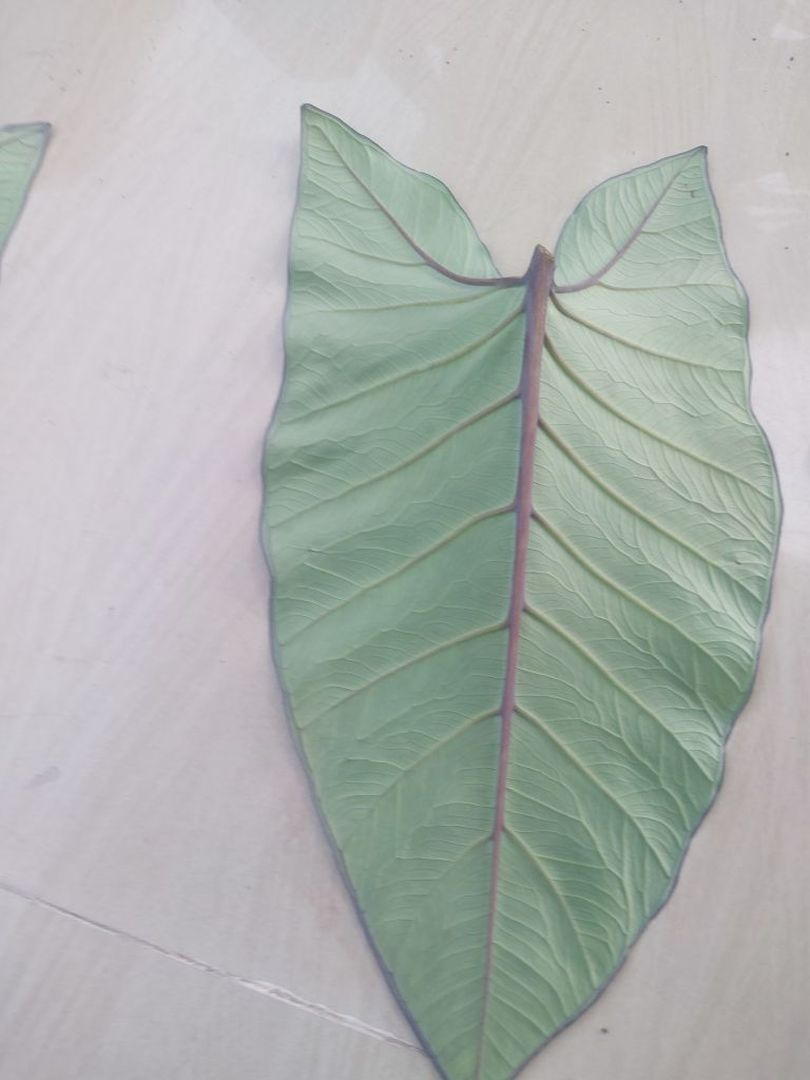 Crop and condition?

taro, healthy
